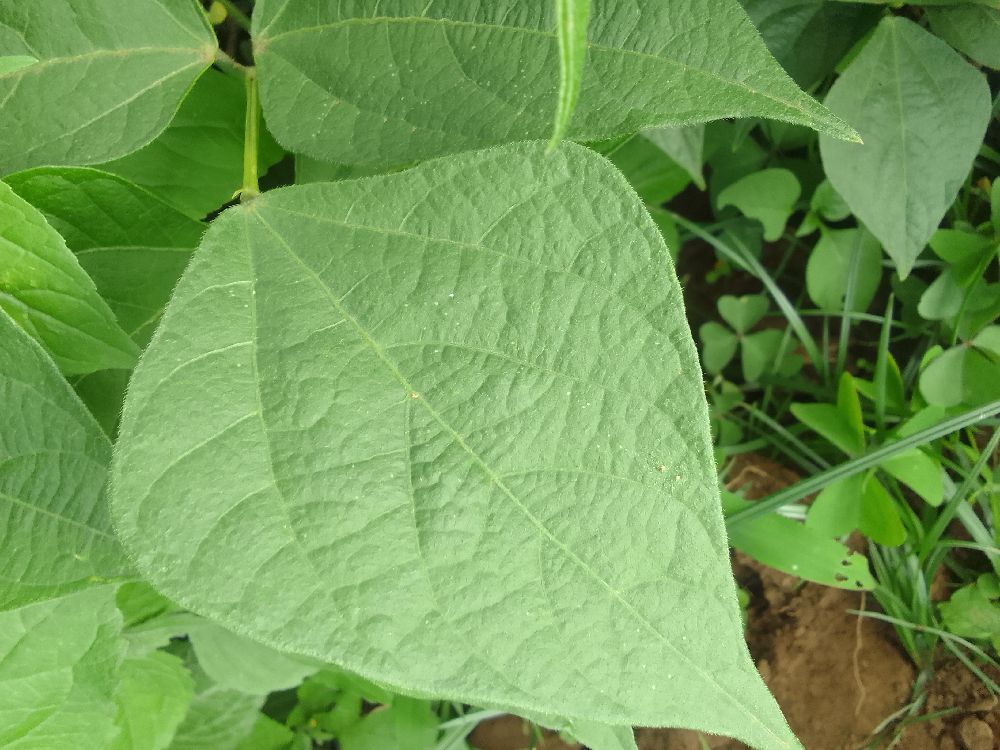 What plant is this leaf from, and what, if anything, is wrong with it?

common bean, healthy
